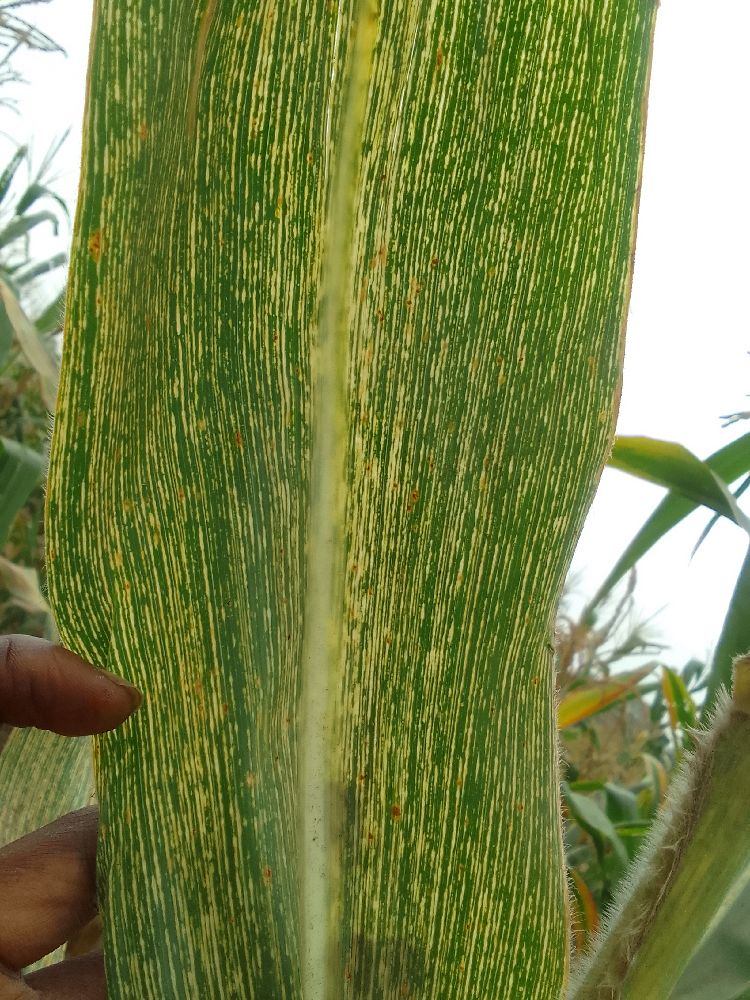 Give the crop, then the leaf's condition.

maize, maize streak virus
